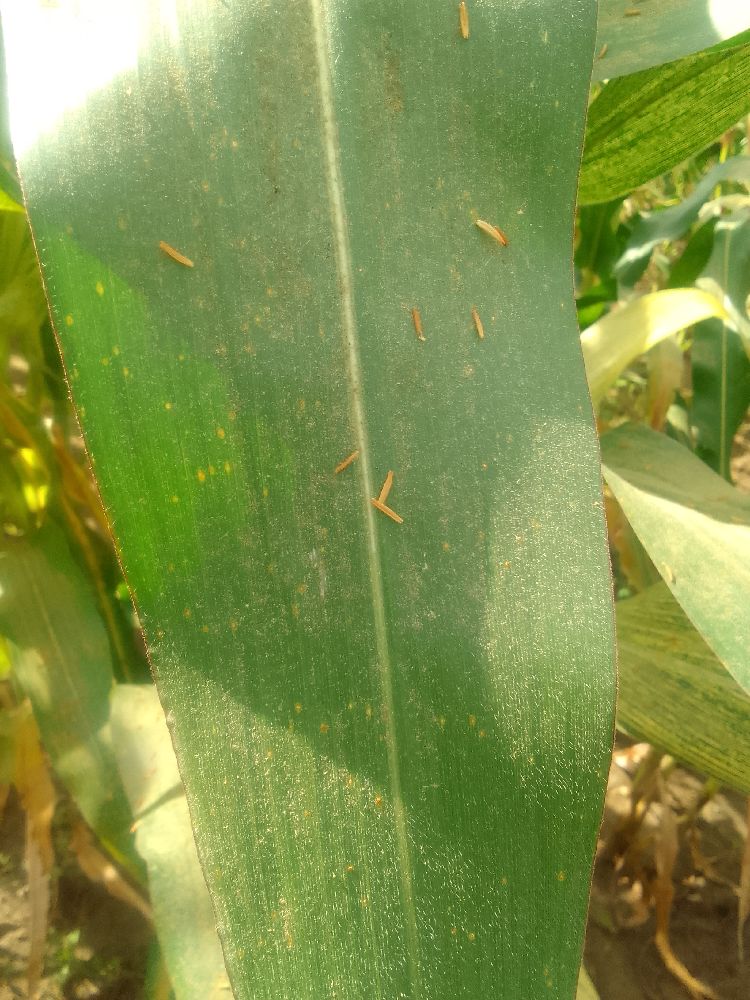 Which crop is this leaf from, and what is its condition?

maize, healthy
